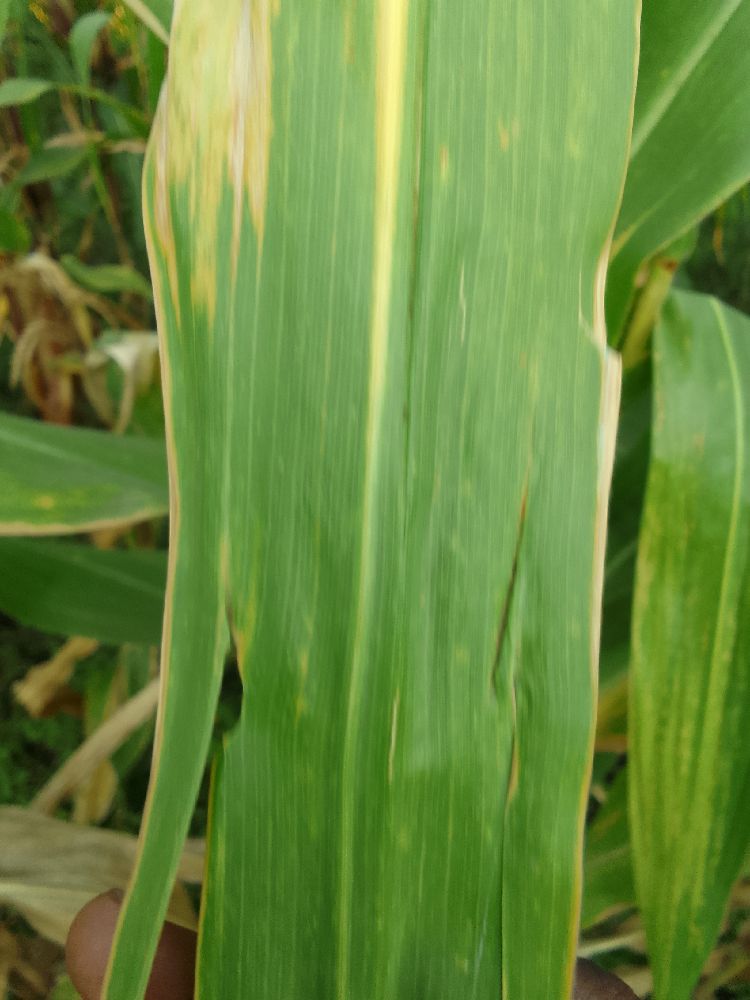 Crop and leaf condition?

maize, maize lethal necrosis
